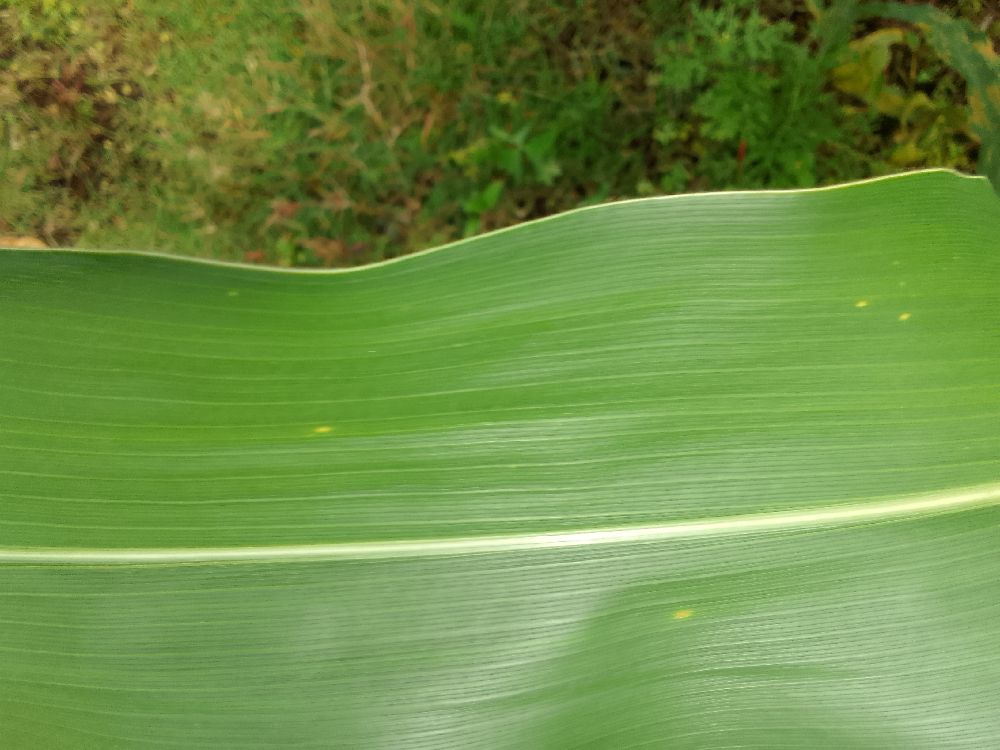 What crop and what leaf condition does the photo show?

maize, healthy
